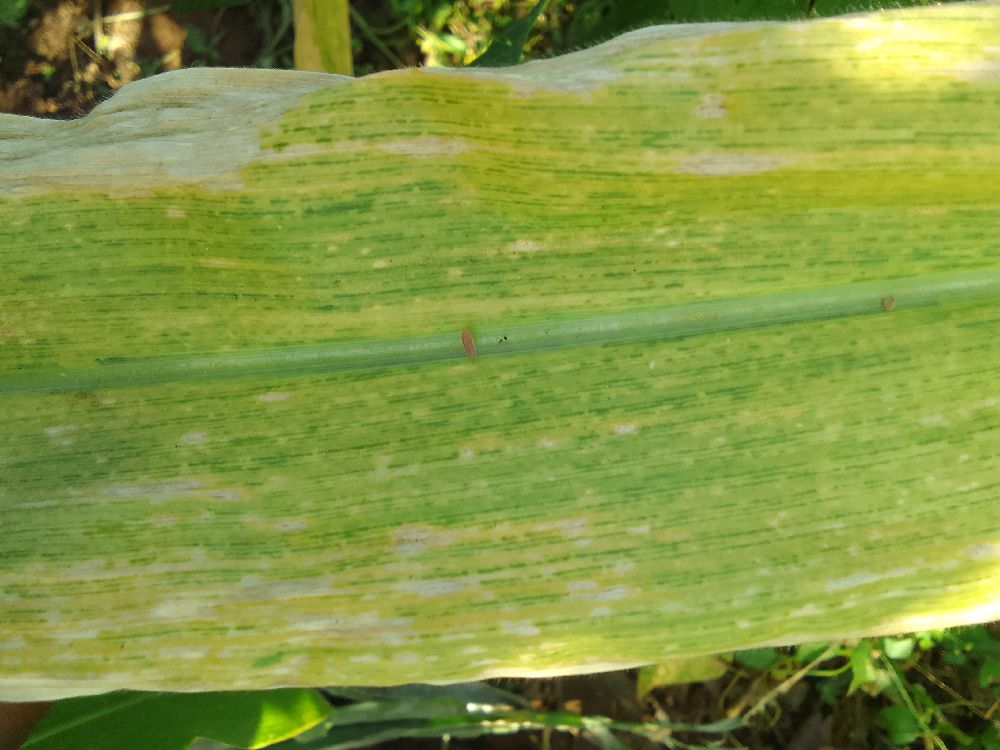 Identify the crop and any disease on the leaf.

maize, maize lethal necrosis
